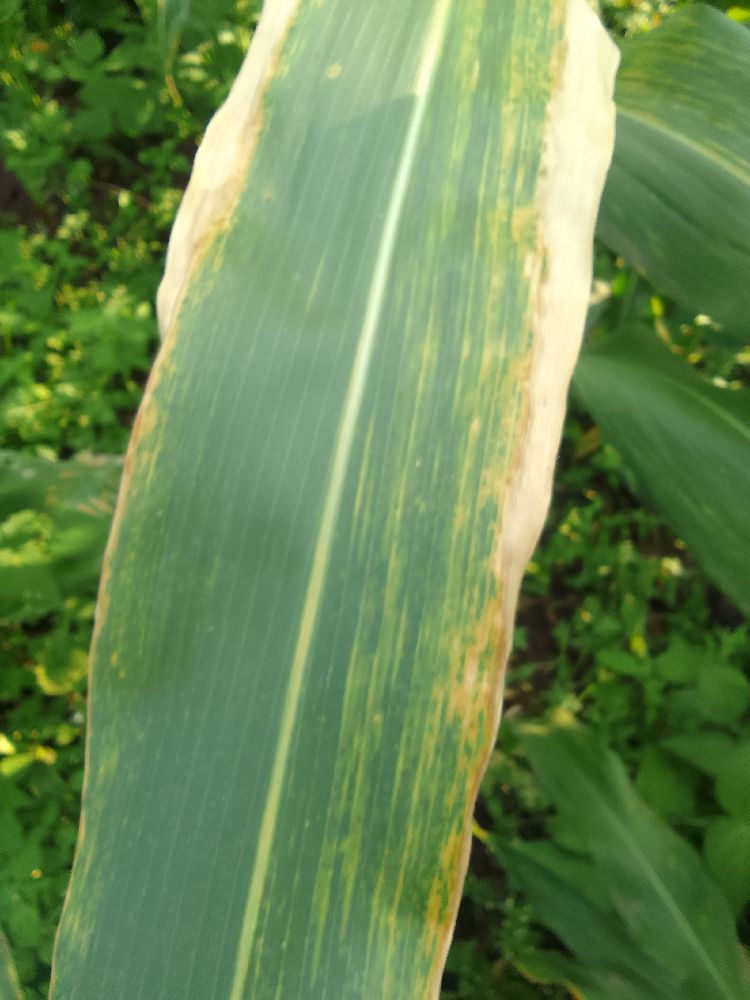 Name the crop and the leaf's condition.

maize, maize lethal necrosis
